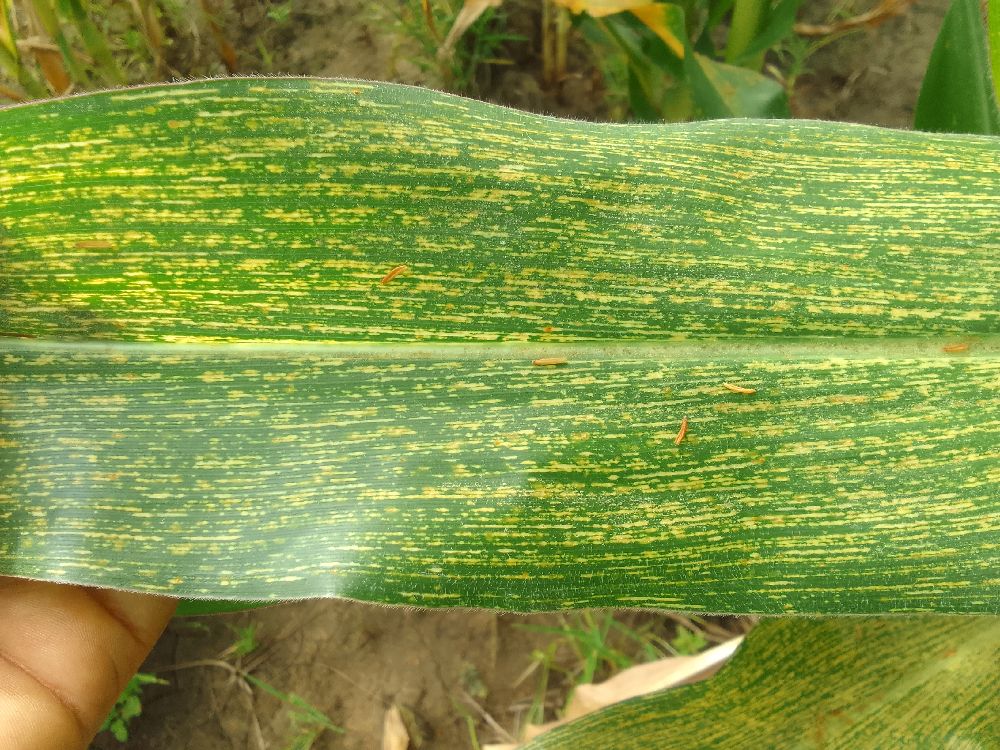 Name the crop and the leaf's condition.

maize, maize streak virus
